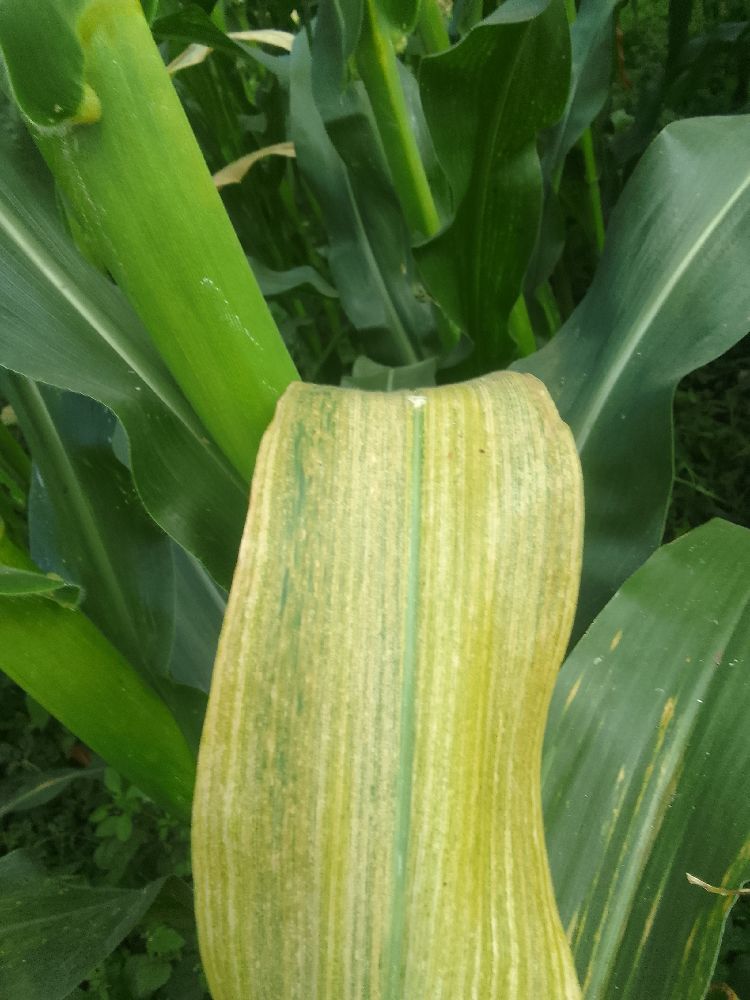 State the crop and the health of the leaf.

maize, maize lethal necrosis
